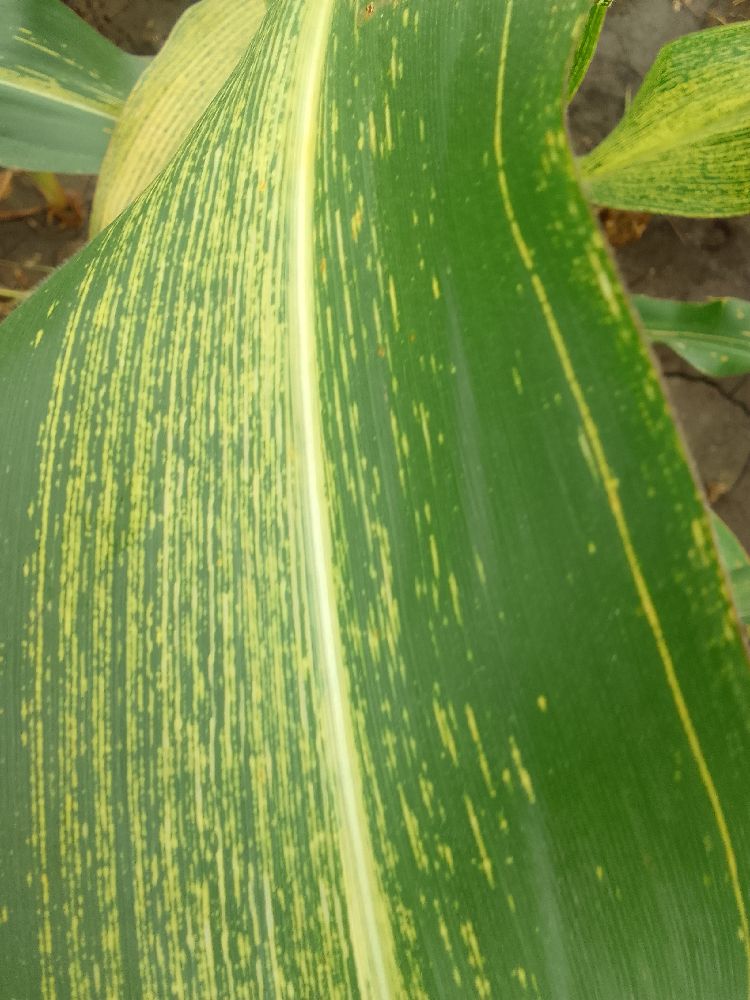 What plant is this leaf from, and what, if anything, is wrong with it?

maize, maize streak virus
